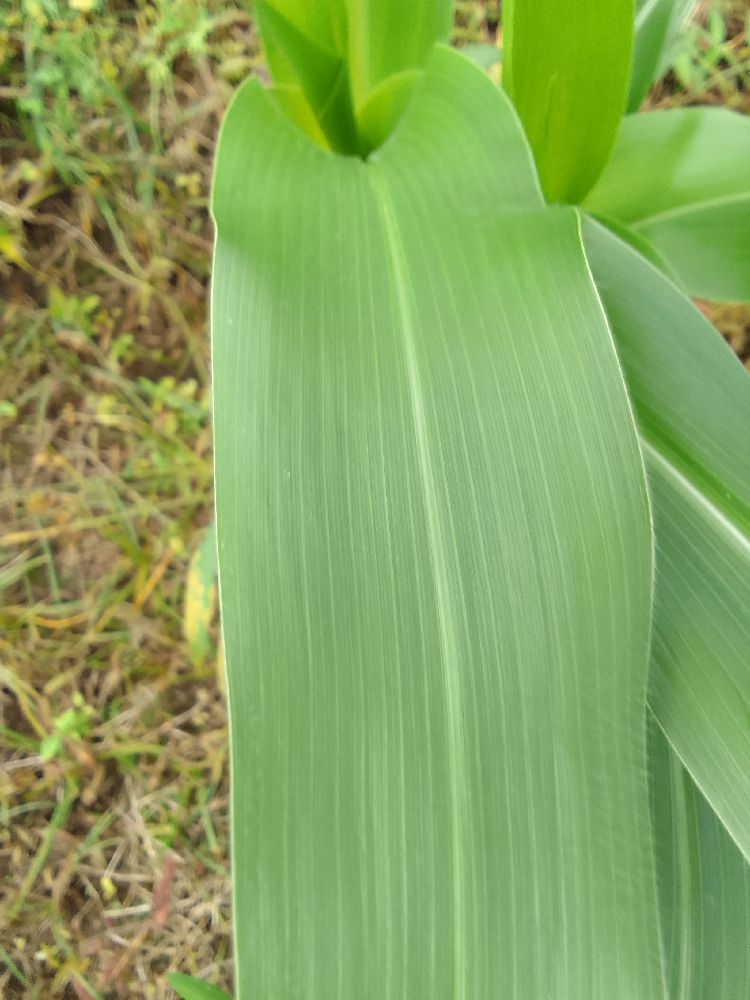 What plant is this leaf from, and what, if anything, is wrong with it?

maize, healthy
